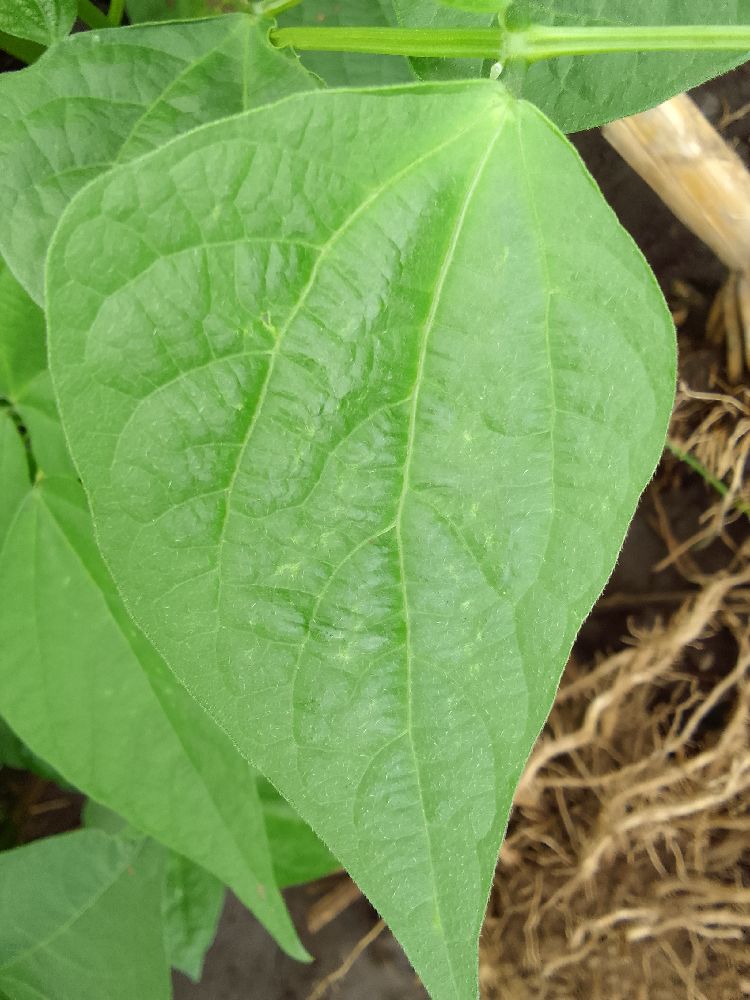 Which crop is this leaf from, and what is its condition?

common bean, healthy
